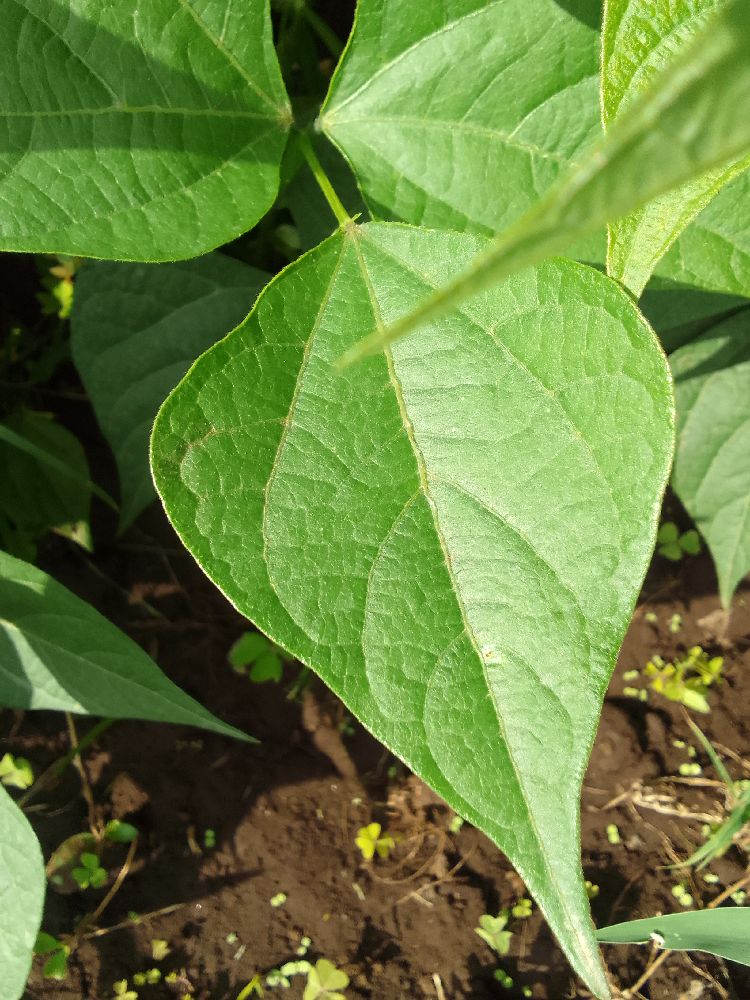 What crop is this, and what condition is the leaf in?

common bean, healthy
